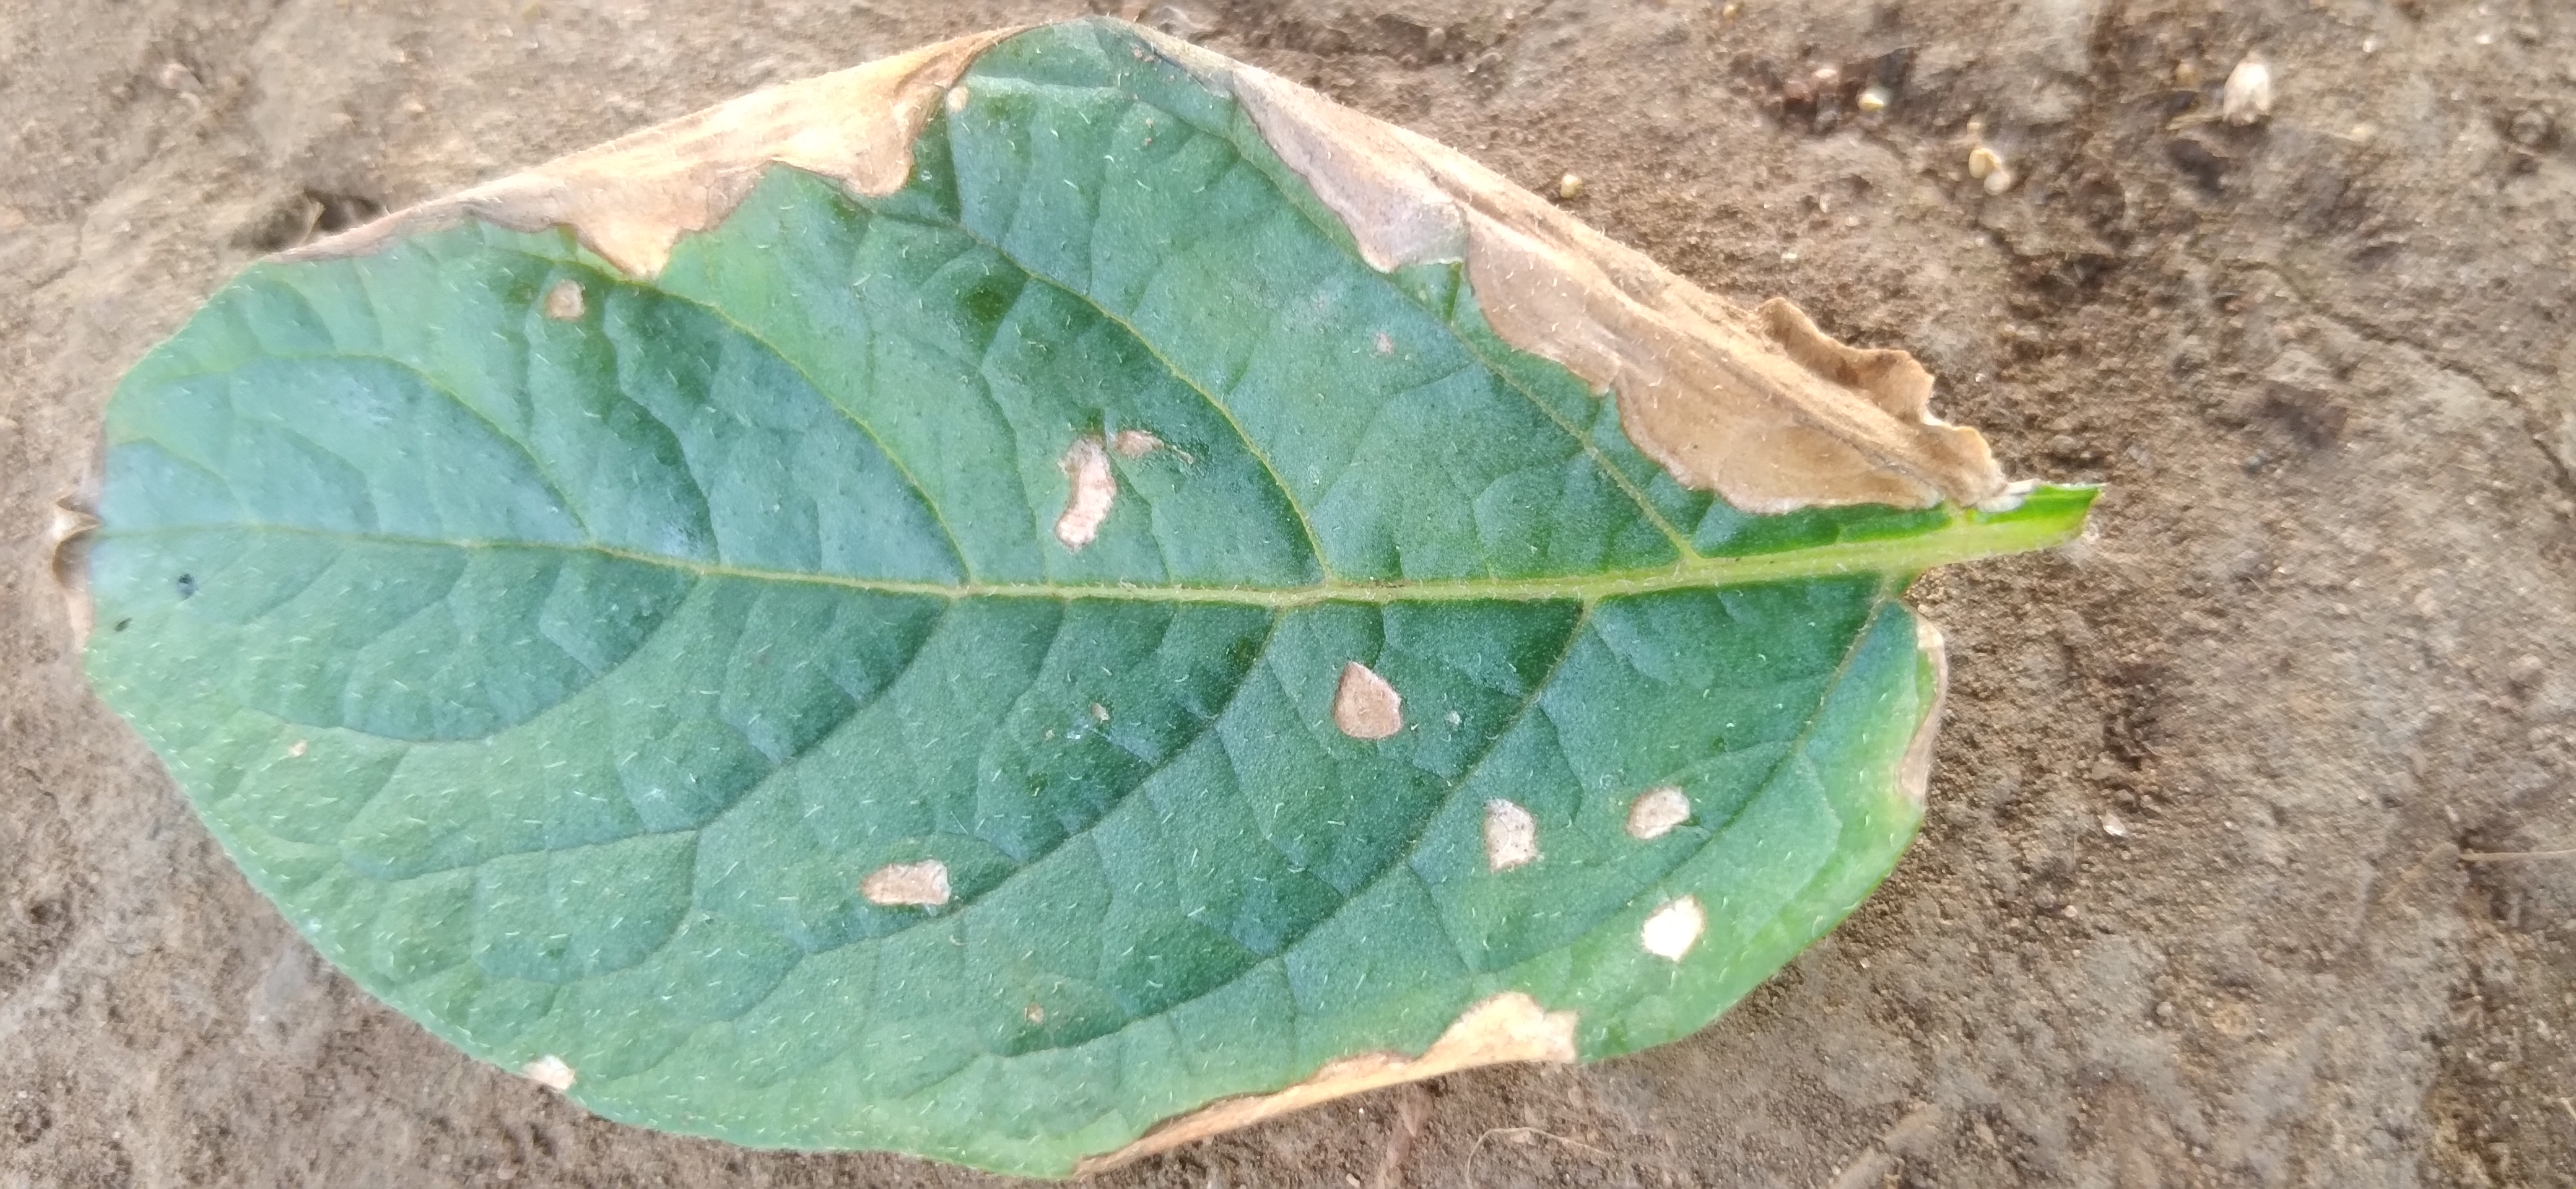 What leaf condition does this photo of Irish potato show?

early blight
